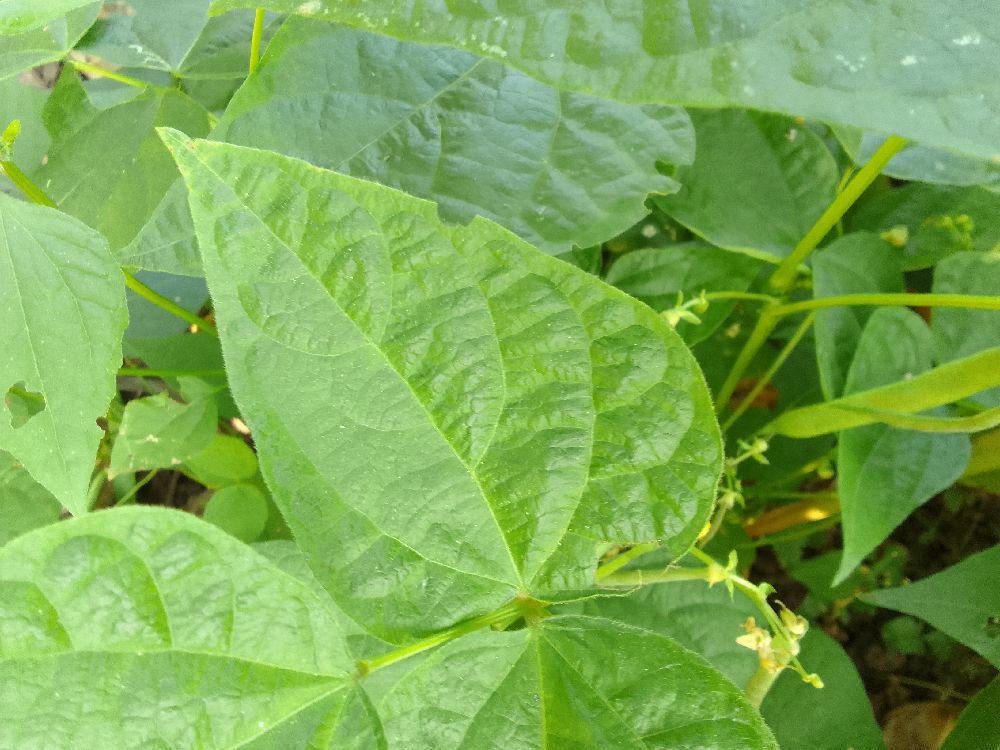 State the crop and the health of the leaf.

common bean, healthy
